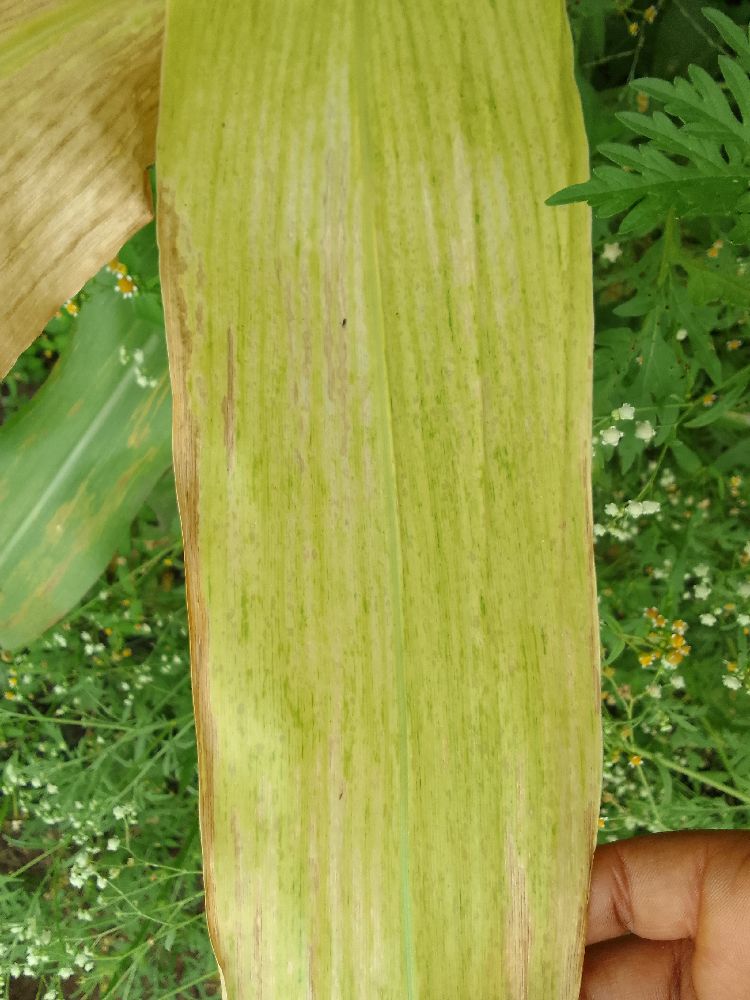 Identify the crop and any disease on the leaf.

maize, maize lethal necrosis
